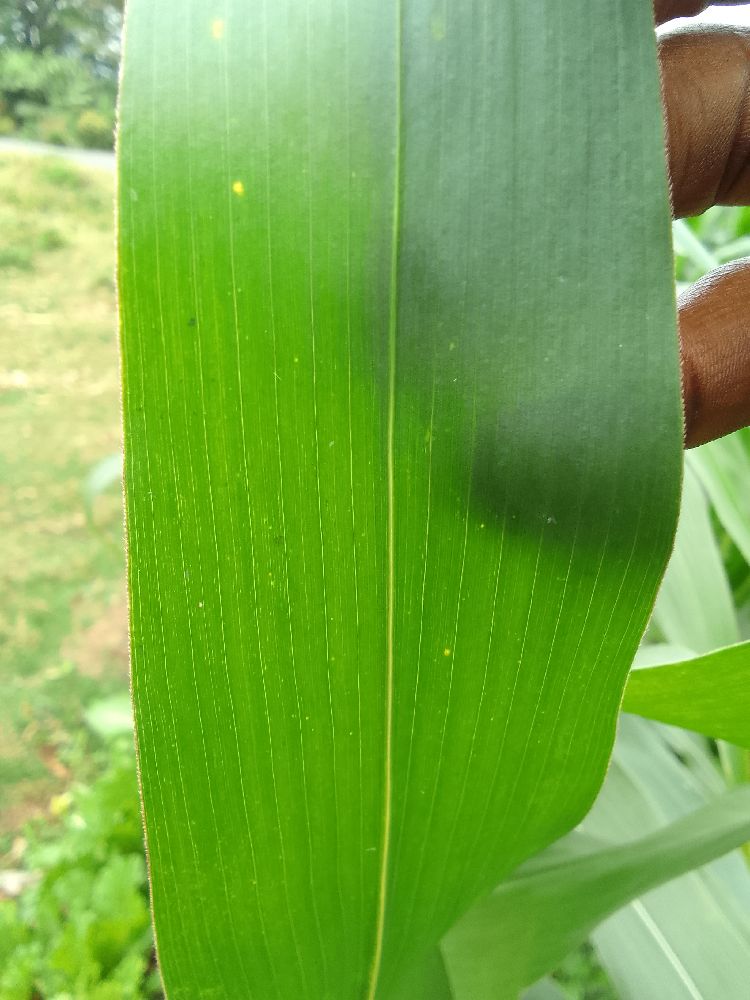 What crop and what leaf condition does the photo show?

maize, healthy
